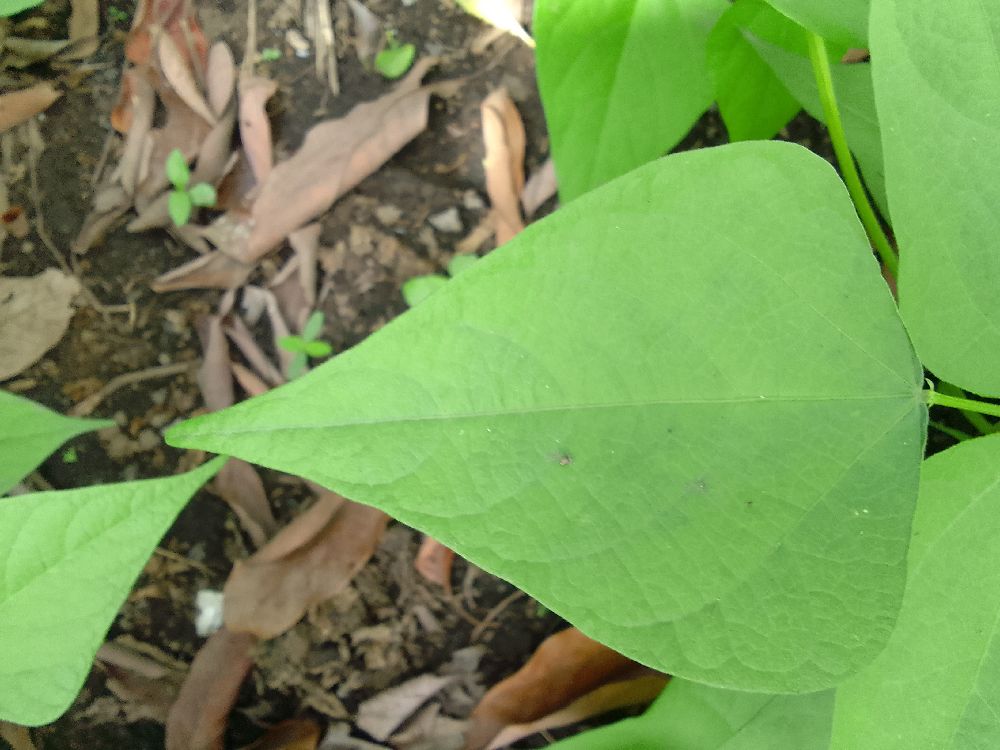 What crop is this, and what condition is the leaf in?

common bean, healthy
